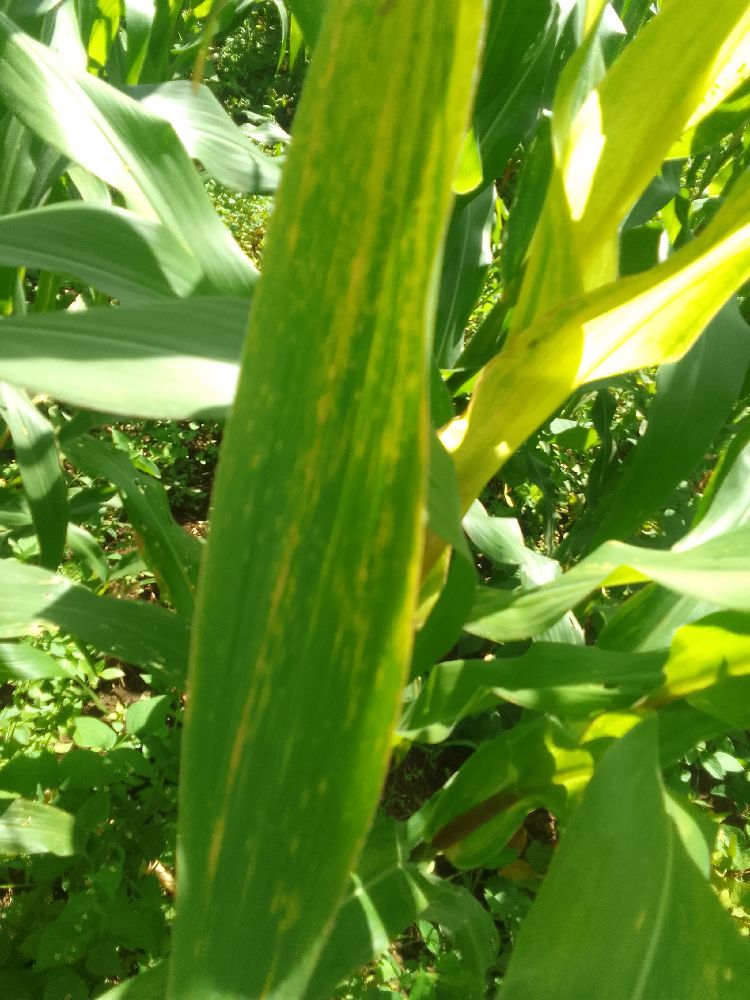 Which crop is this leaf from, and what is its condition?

maize, maize lethal necrosis
